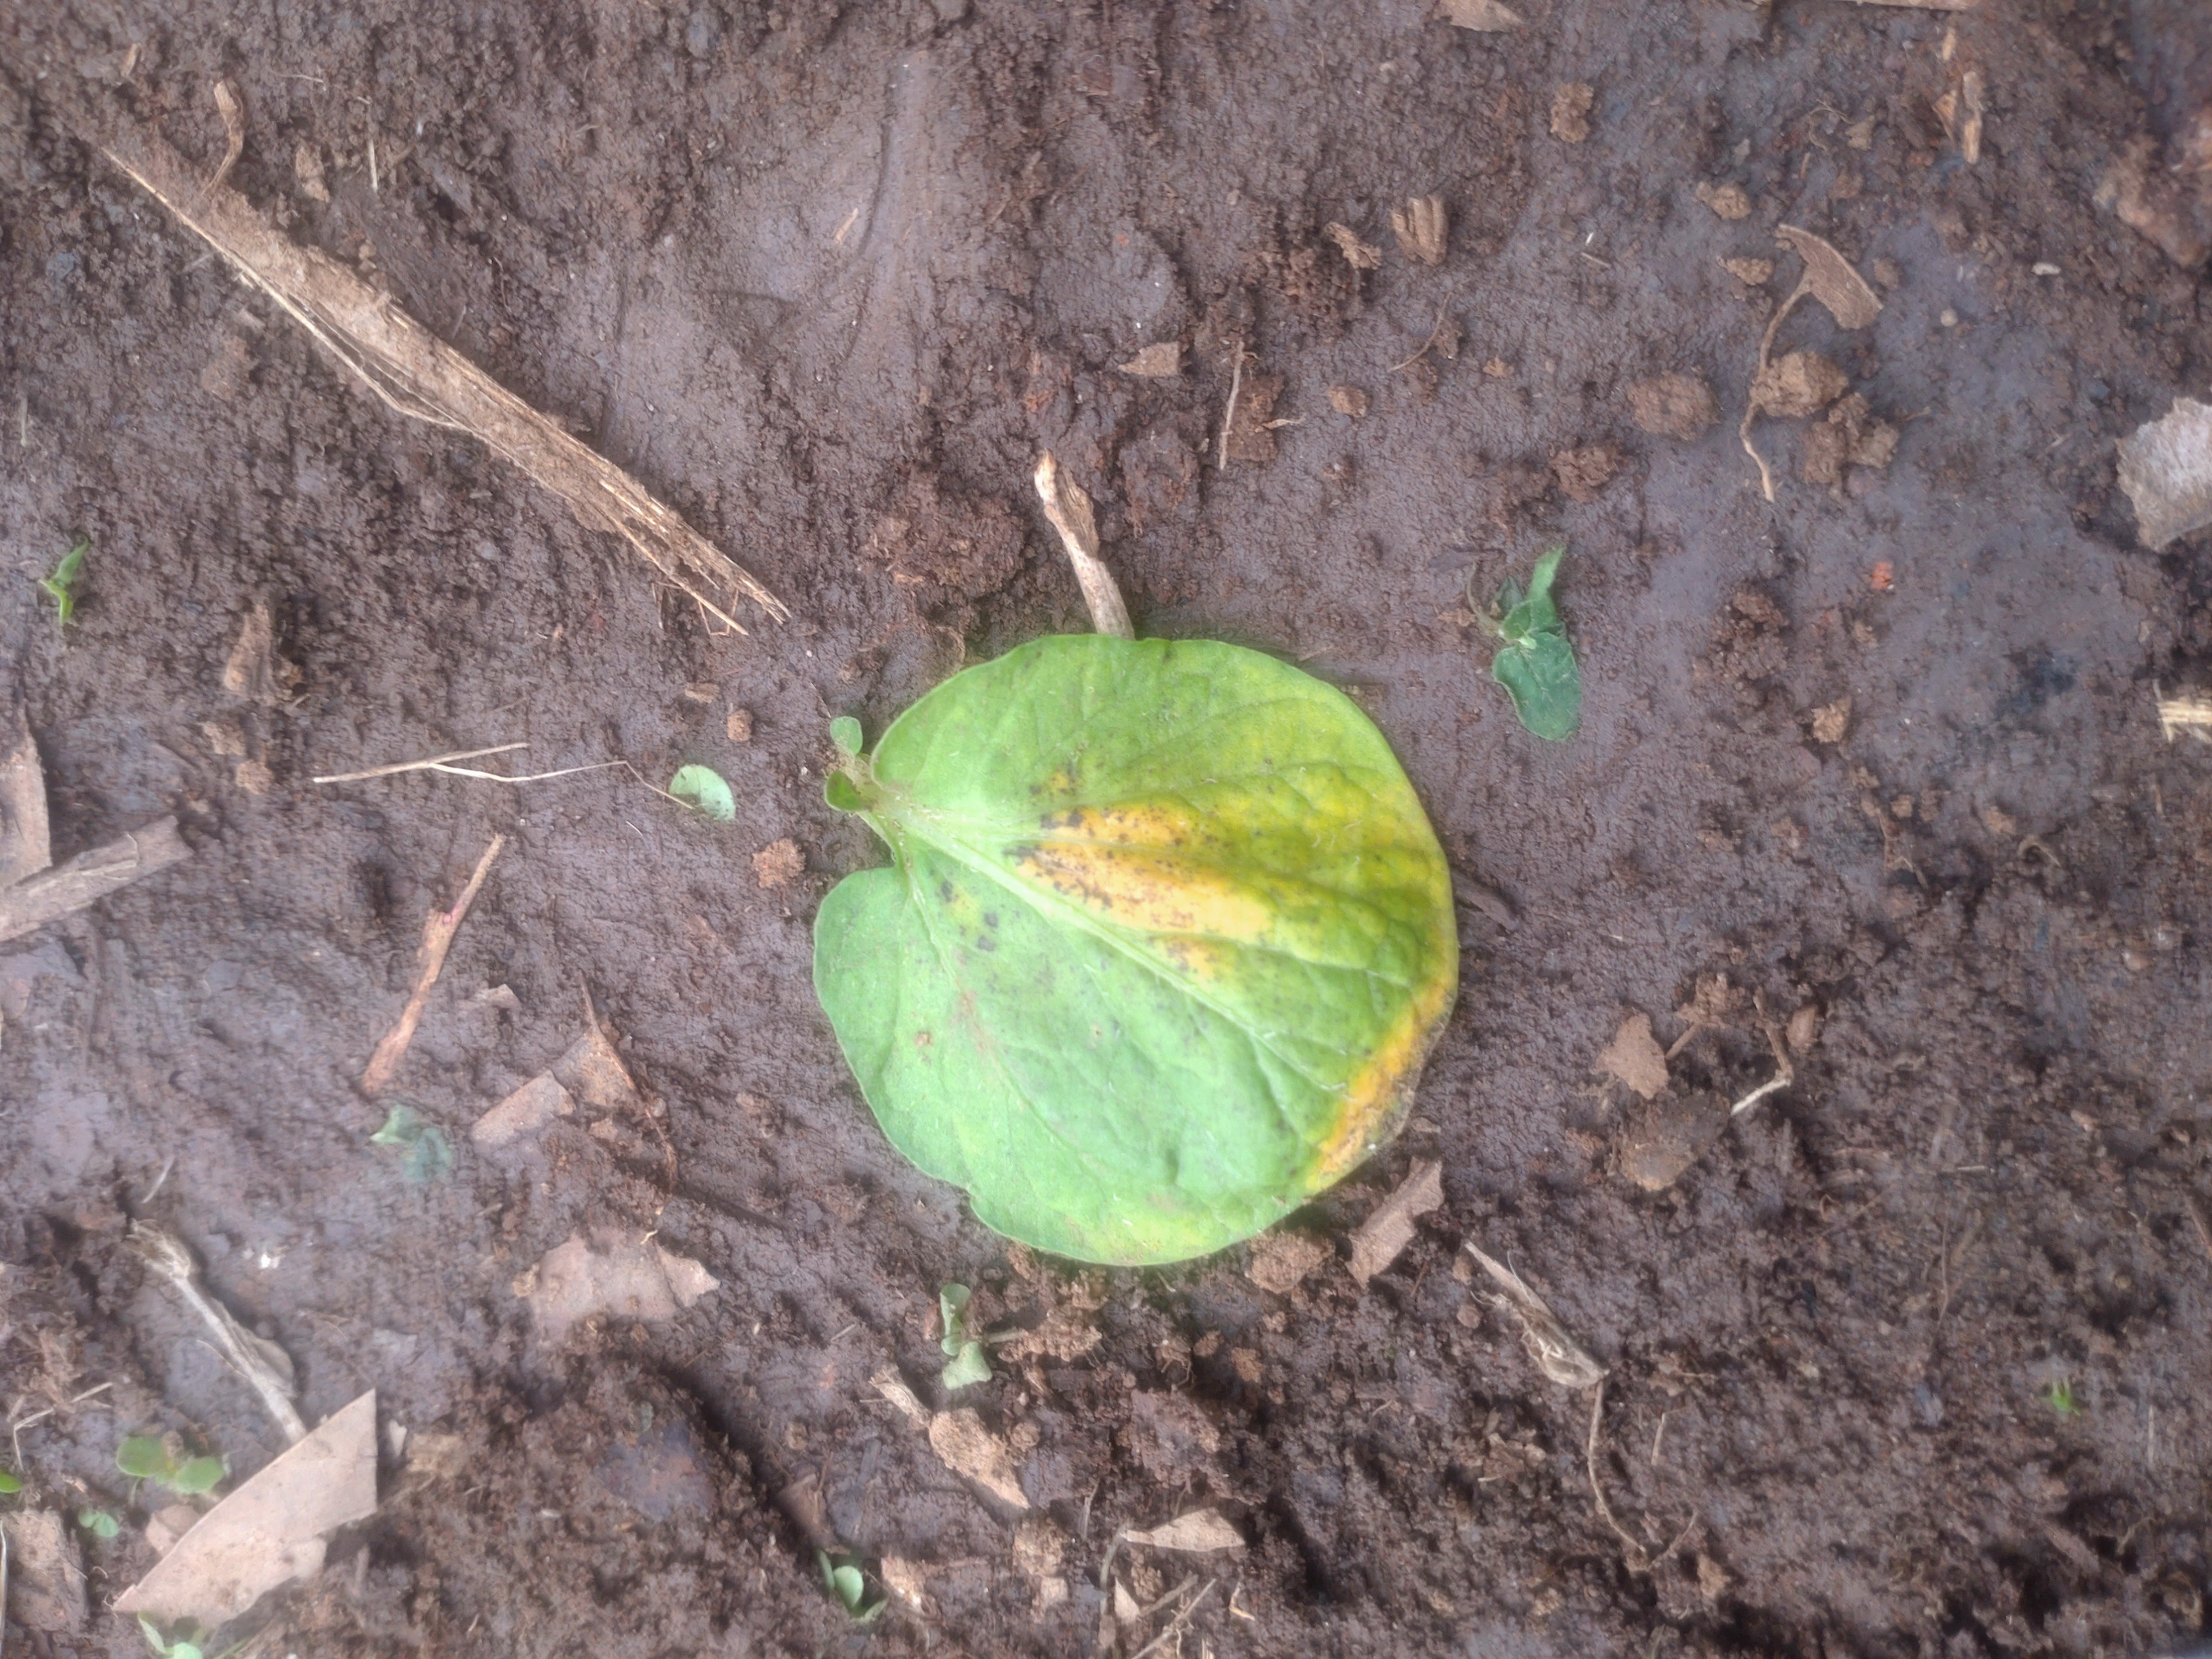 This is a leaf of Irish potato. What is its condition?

late blight
